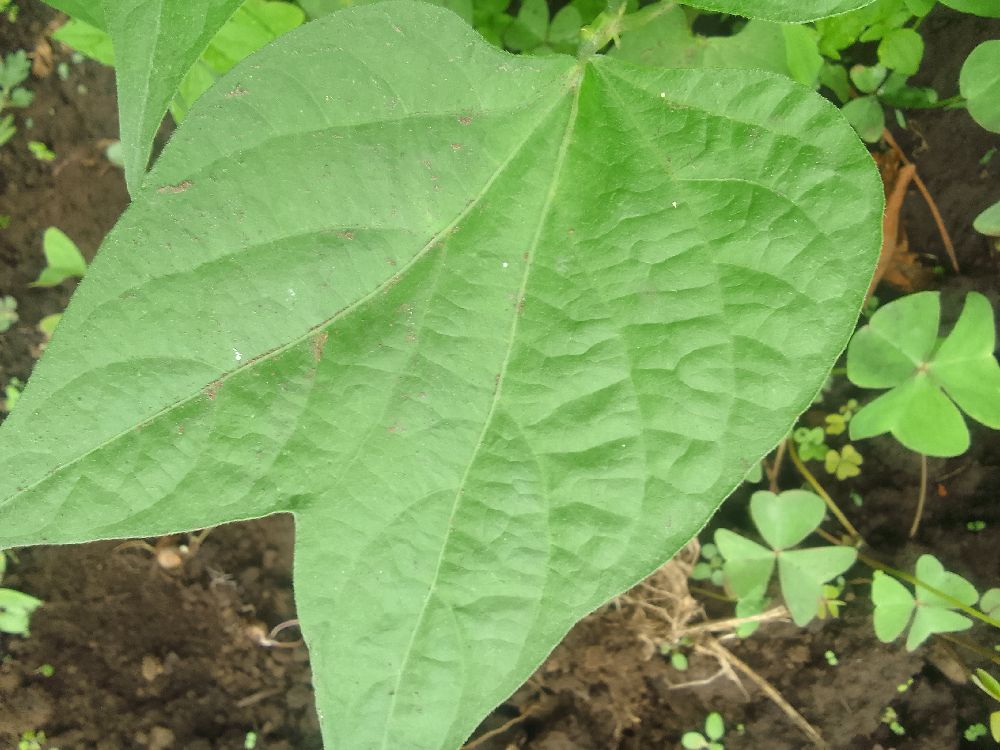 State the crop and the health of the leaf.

common bean, healthy
